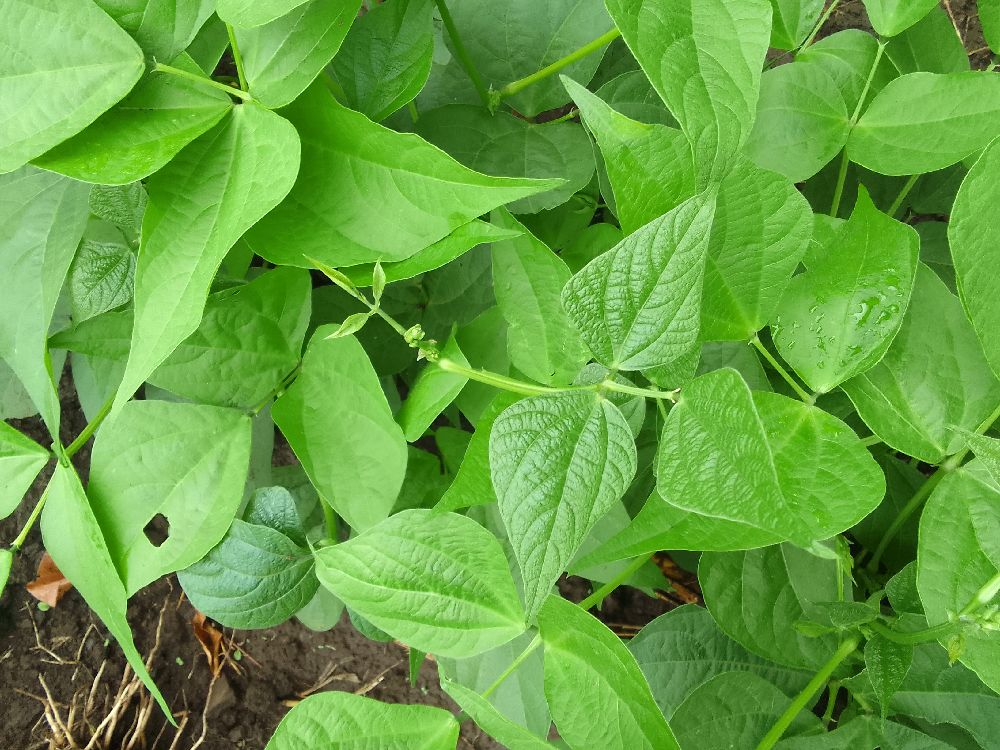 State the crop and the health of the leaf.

common bean, healthy
